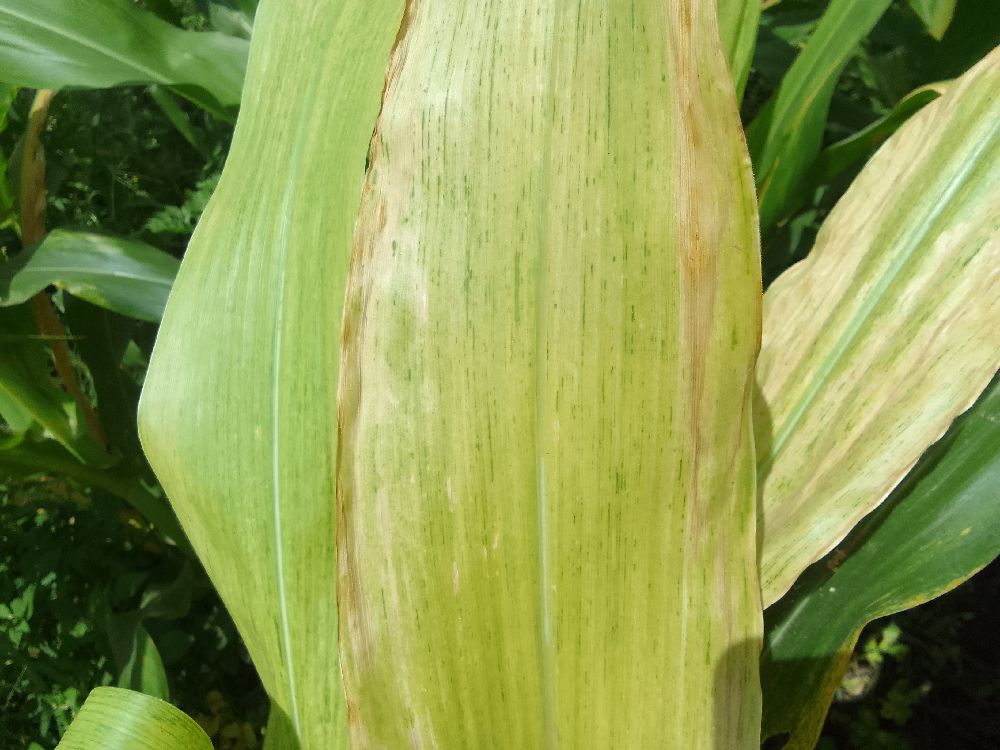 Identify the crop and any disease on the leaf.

maize, maize lethal necrosis
